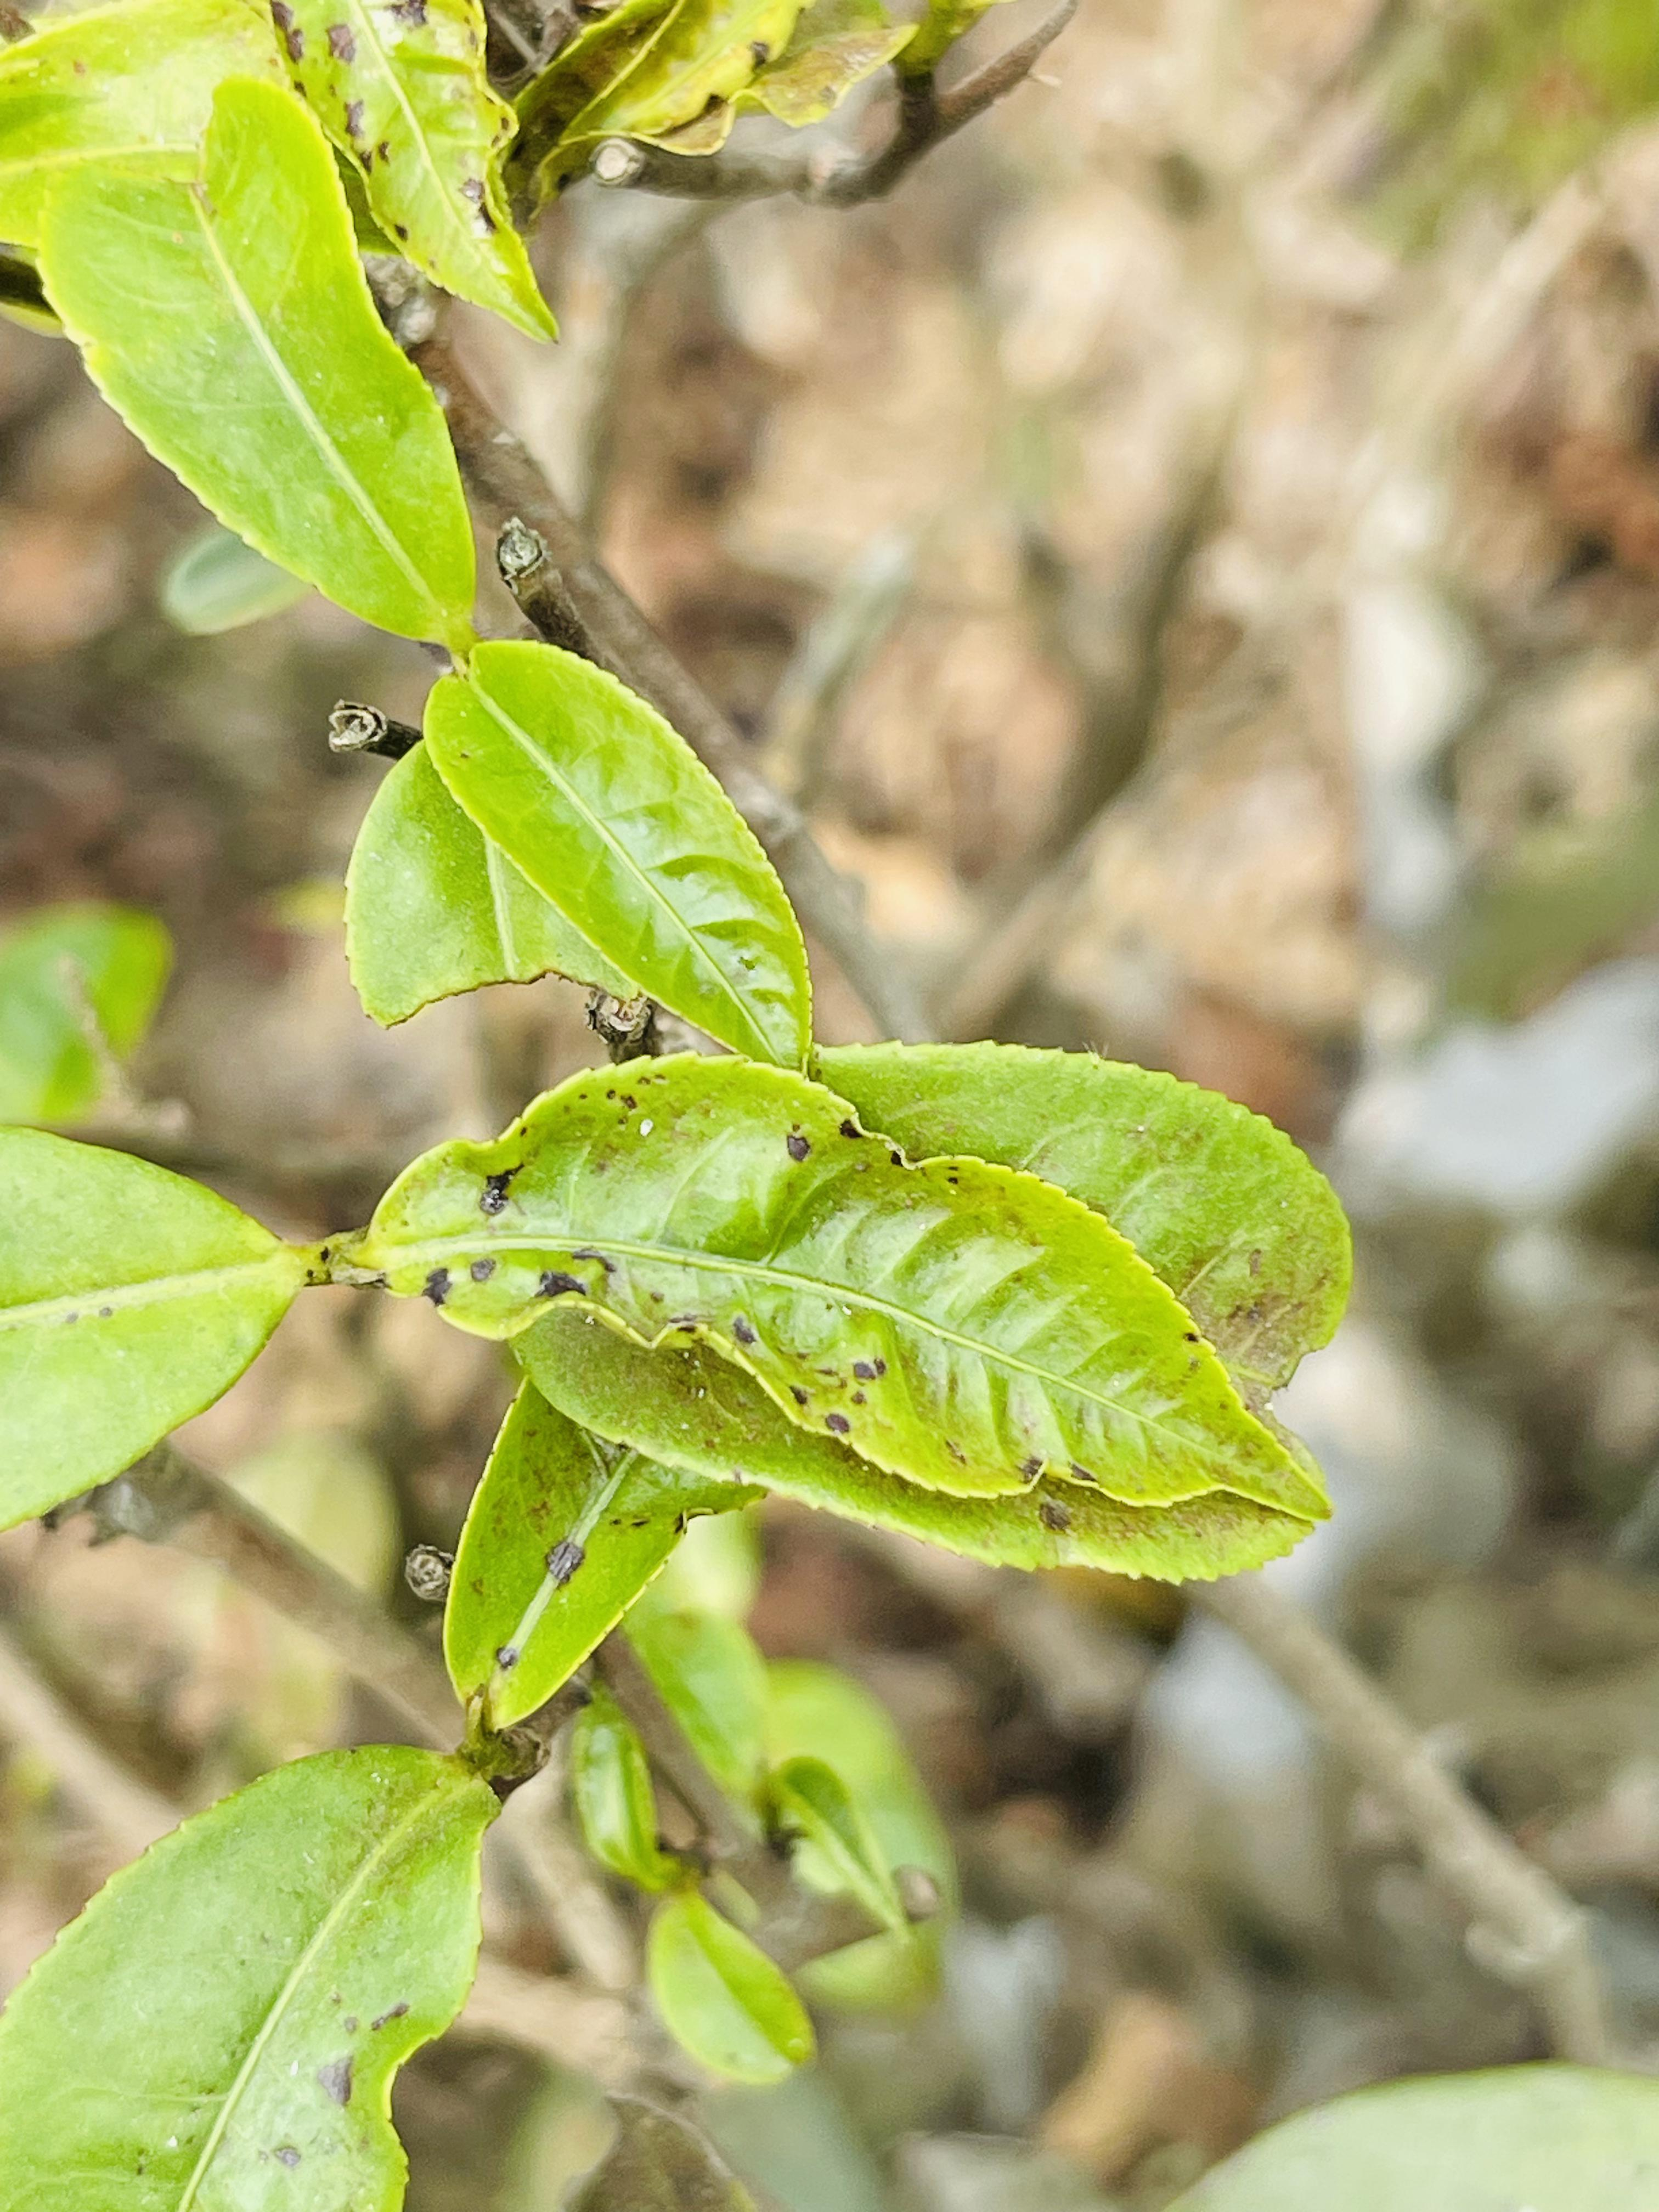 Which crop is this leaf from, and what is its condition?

tea, helopeltis
